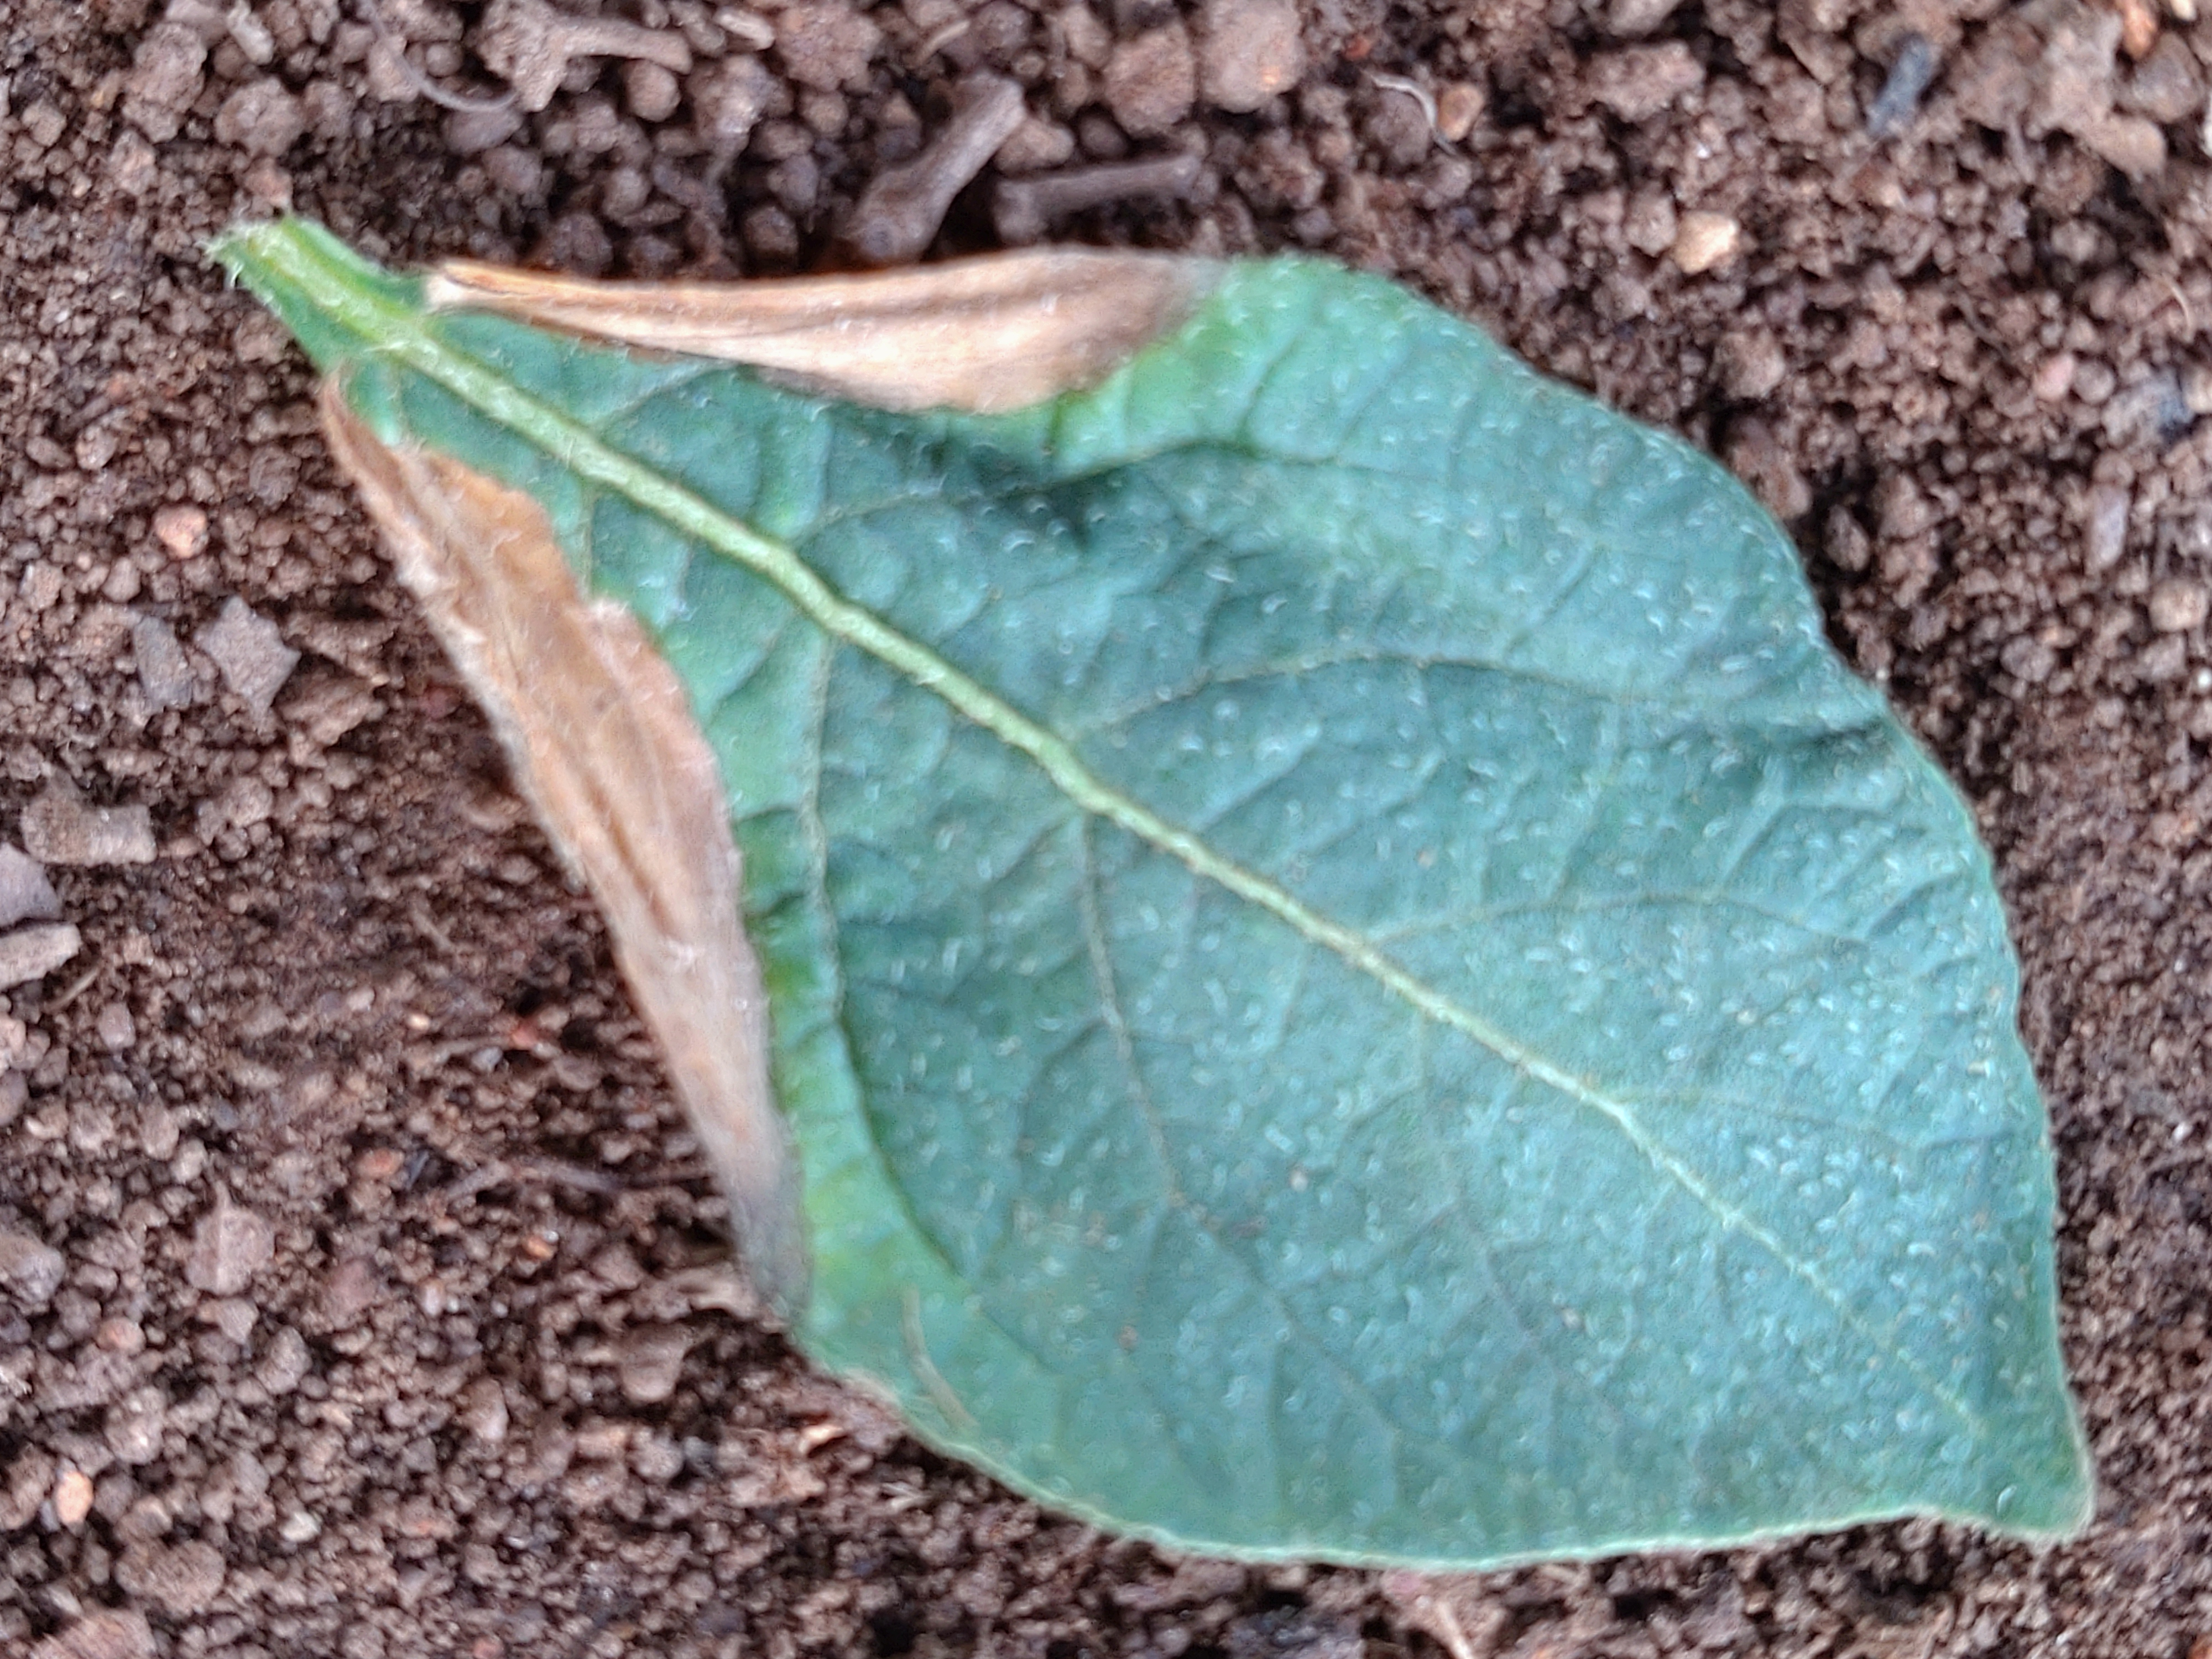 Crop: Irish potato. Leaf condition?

early blight
